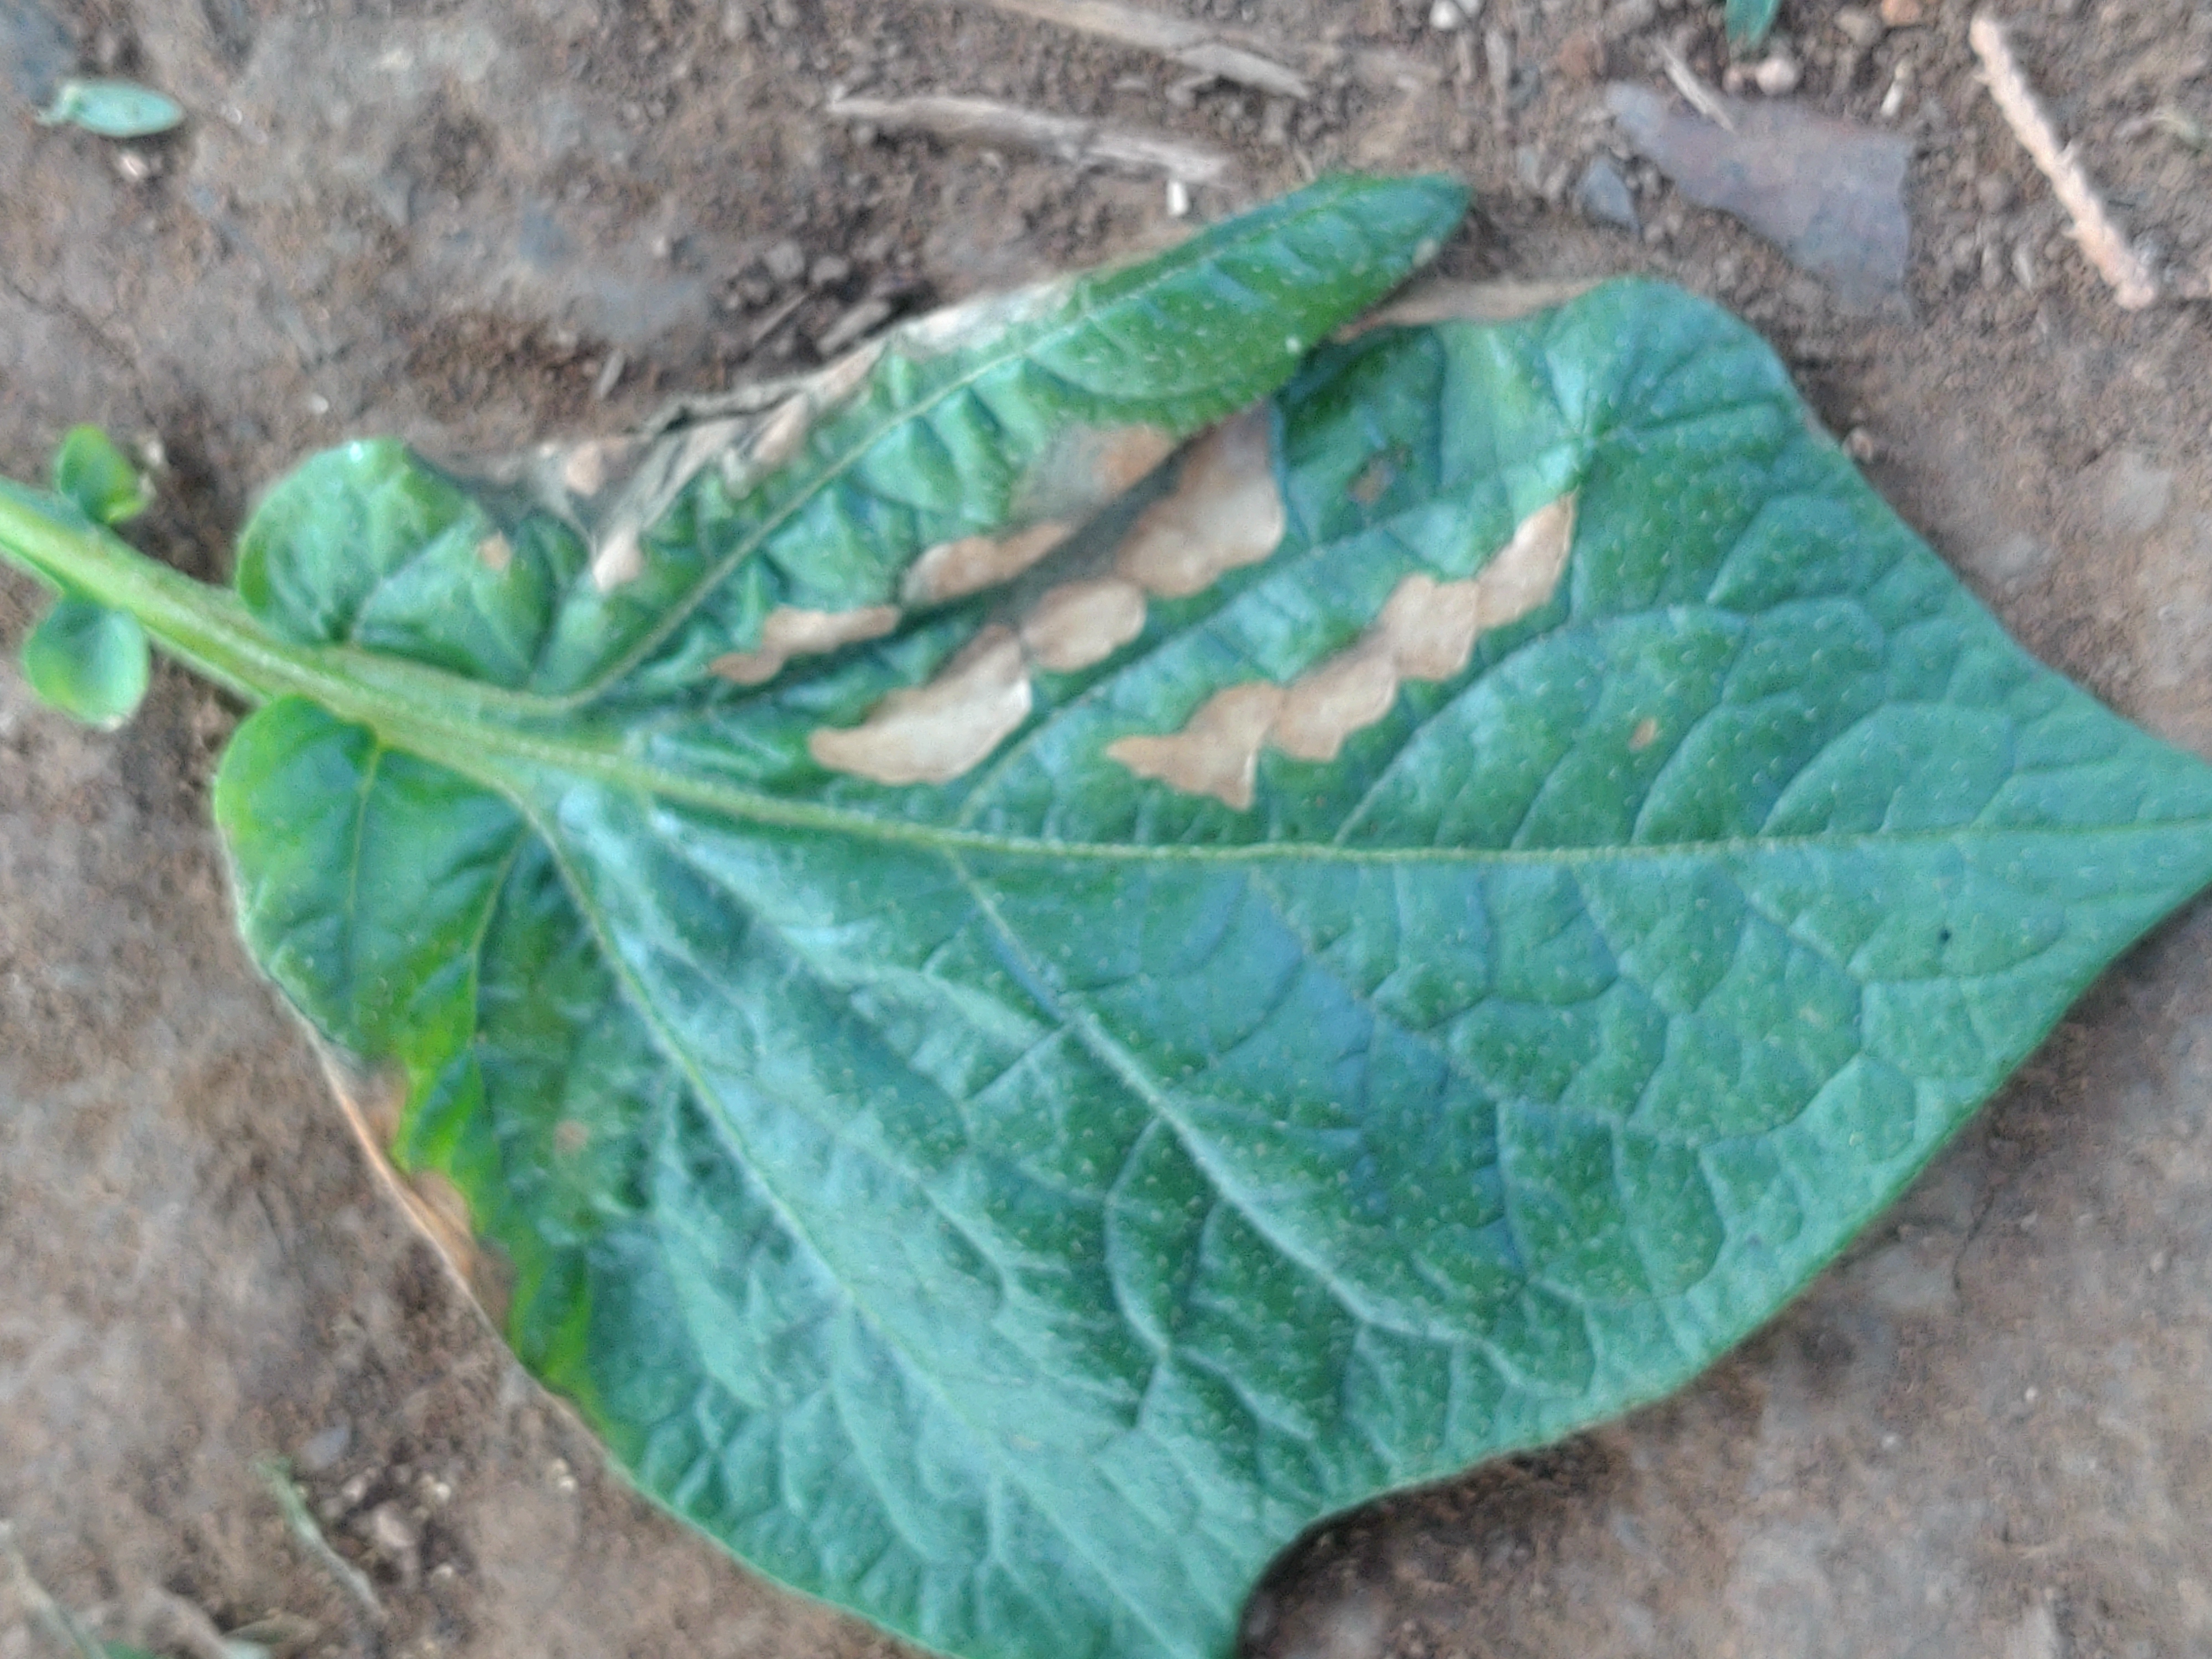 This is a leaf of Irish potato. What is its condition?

early blight
